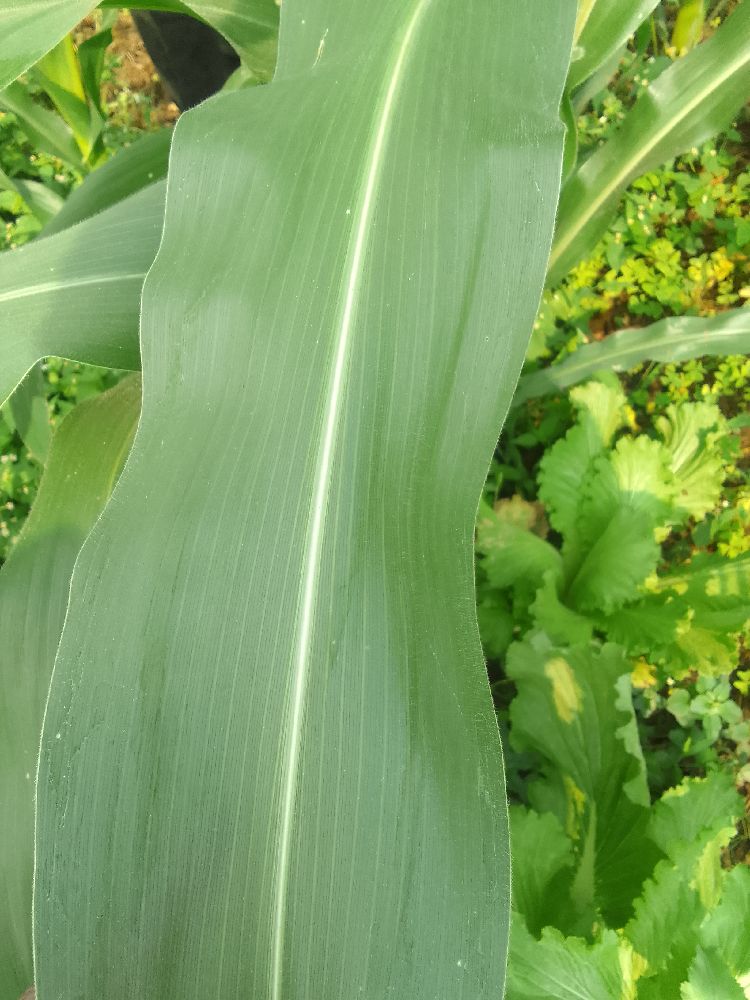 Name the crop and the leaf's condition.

maize, healthy
